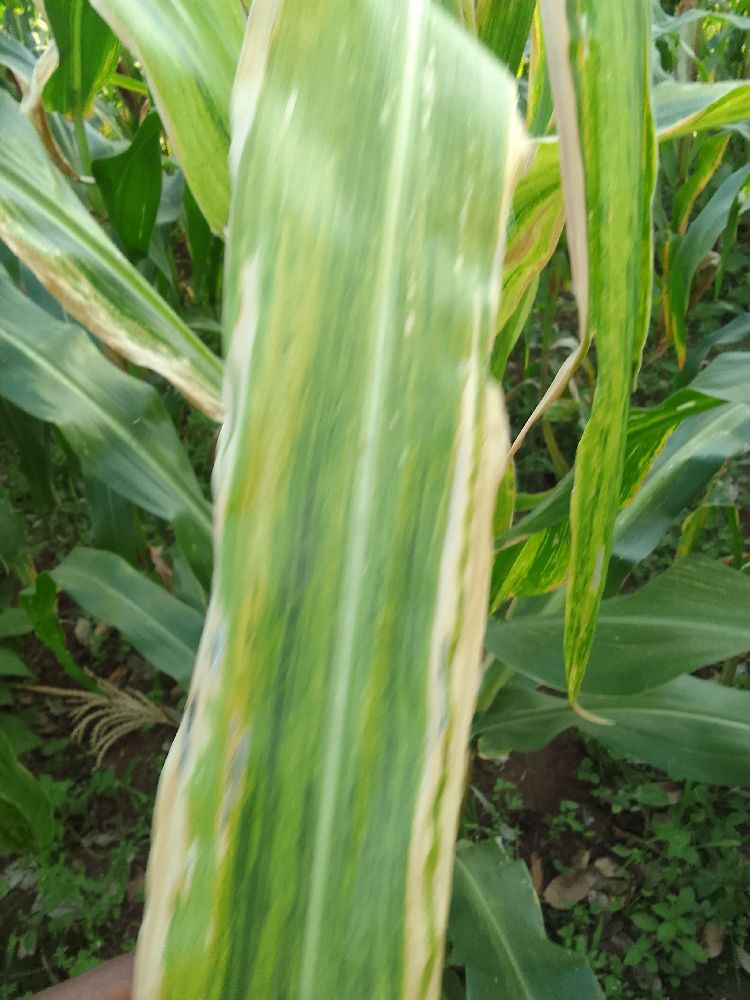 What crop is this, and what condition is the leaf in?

maize, maize lethal necrosis
